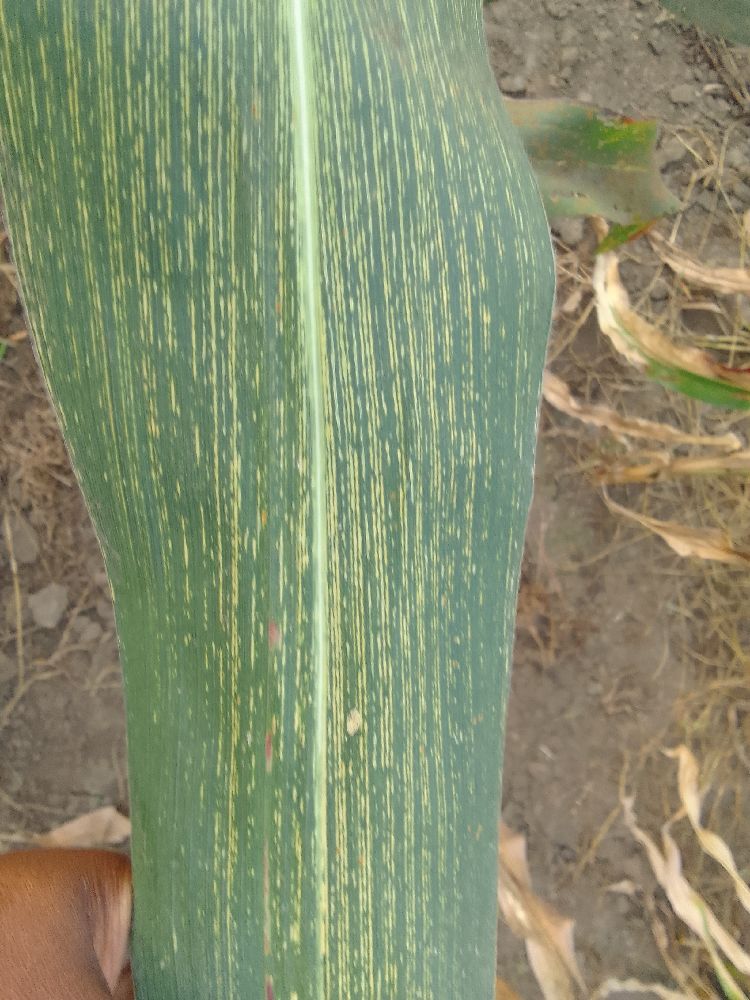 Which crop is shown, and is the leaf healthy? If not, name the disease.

maize, maize streak virus
